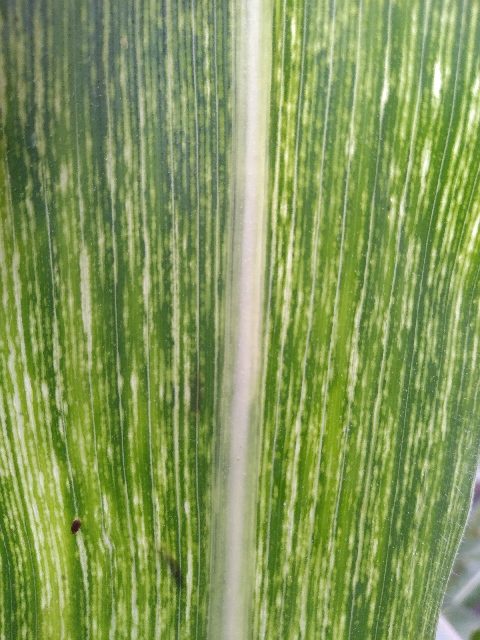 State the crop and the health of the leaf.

maize, maize streak virus
